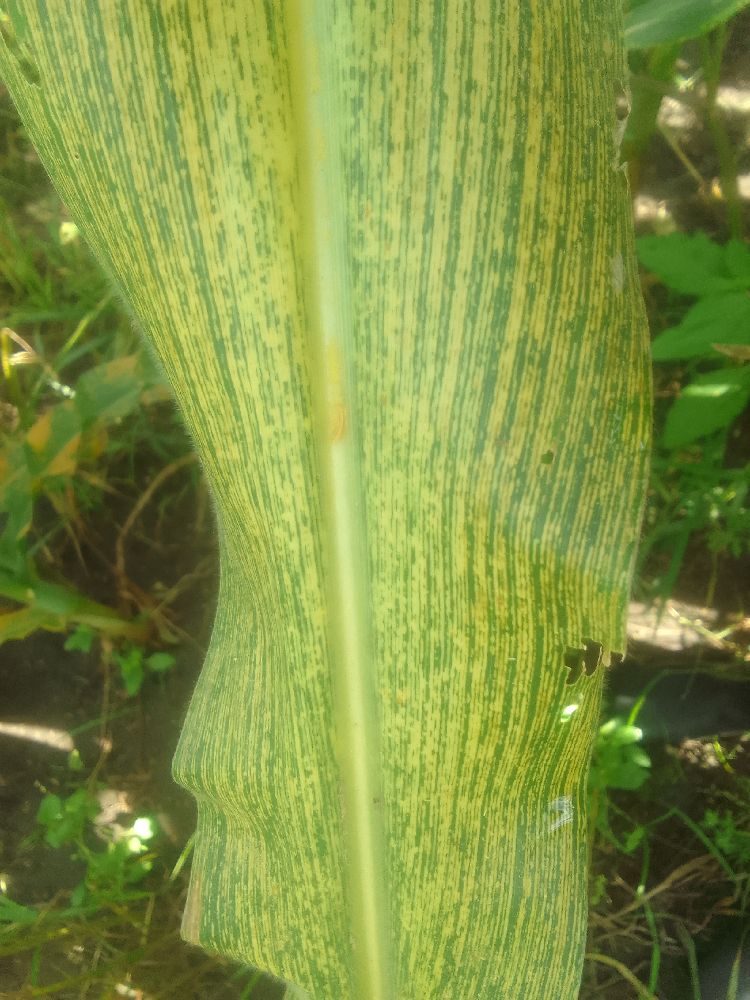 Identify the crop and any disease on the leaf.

maize, maize streak virus
